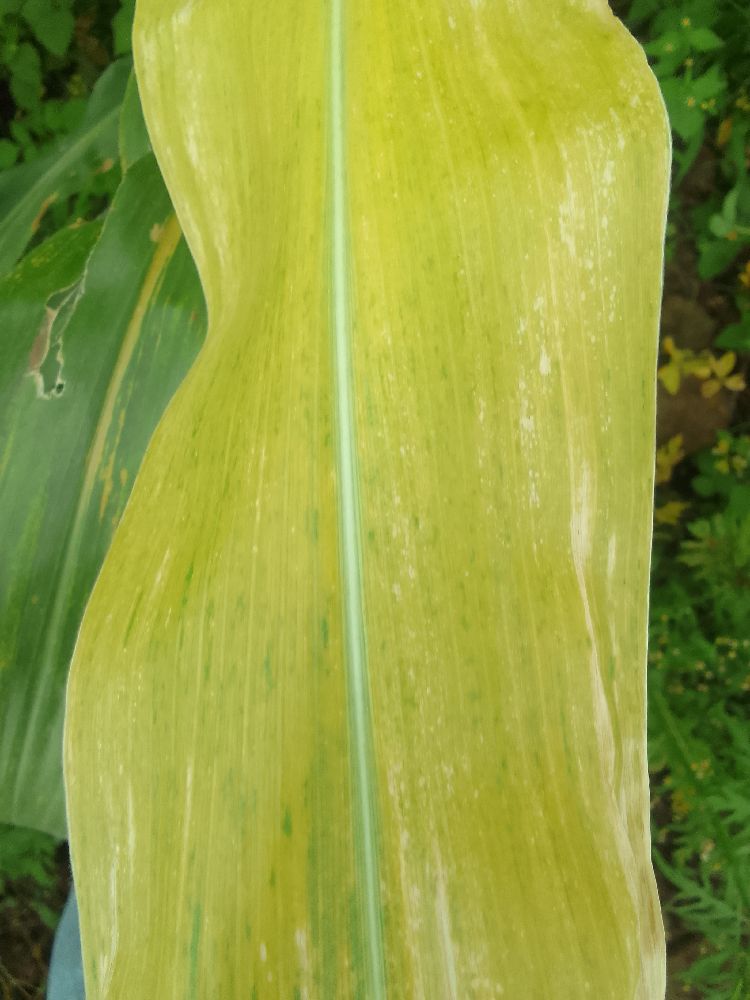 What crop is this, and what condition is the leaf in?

maize, maize lethal necrosis
